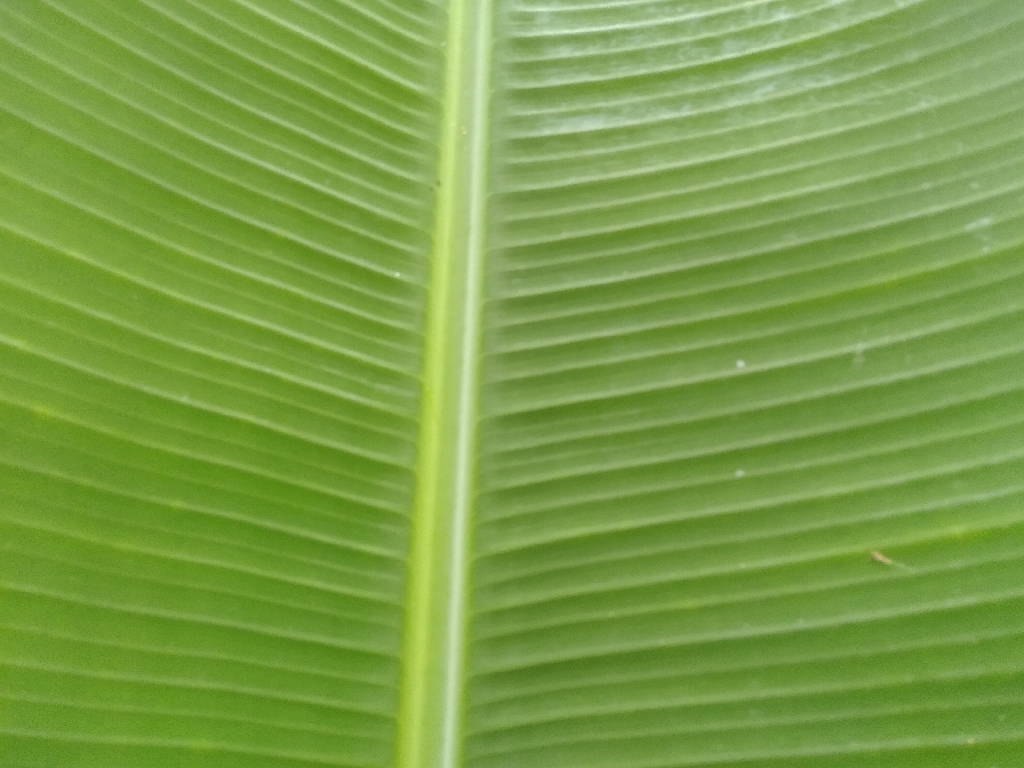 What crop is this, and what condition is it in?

banana, healthy
